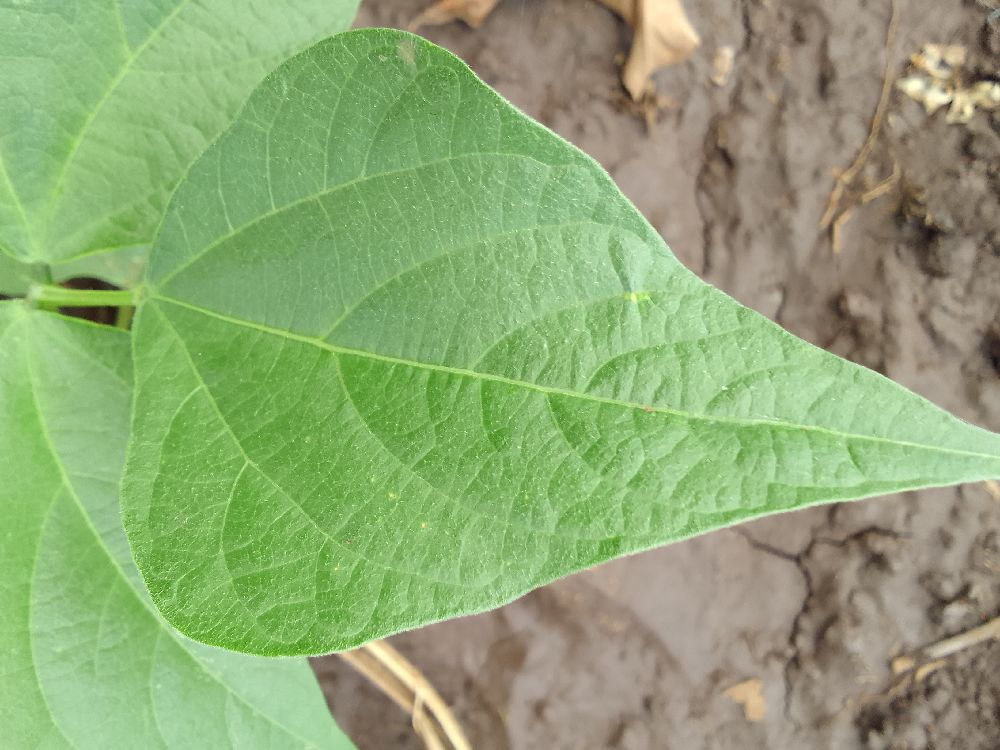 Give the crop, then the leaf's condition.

common bean, healthy
